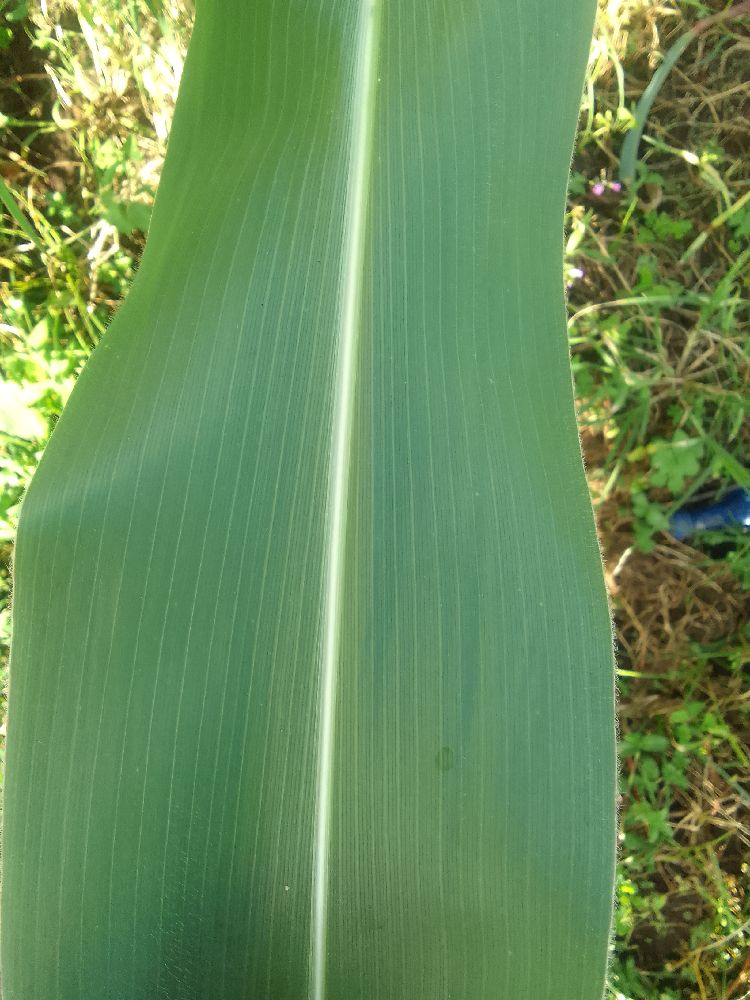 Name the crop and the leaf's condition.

maize, healthy
